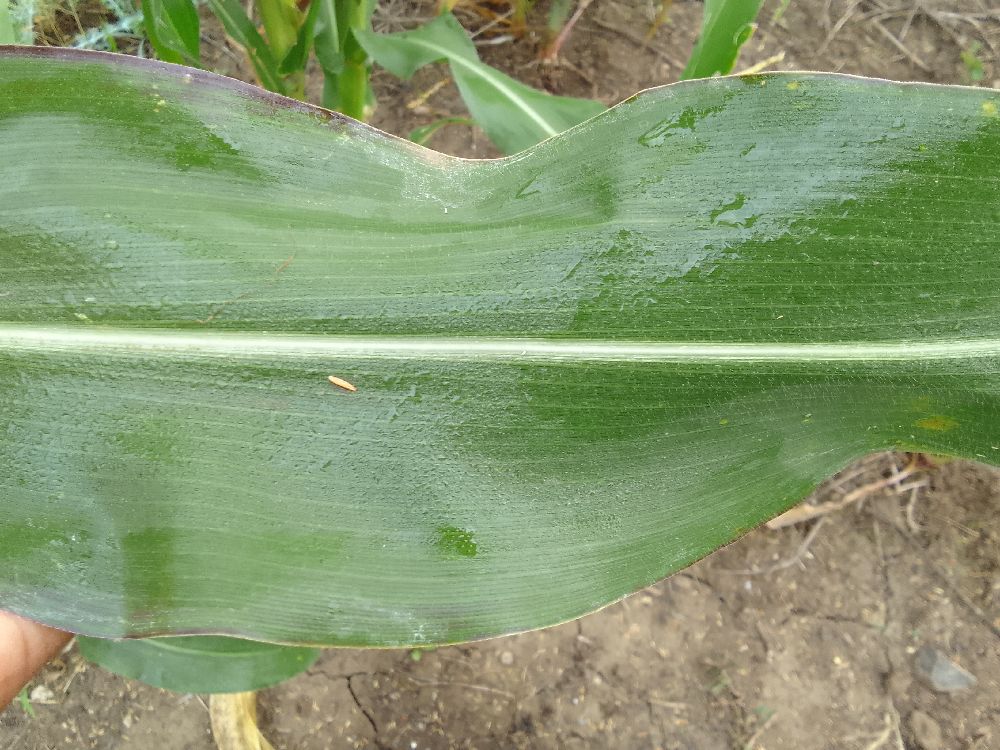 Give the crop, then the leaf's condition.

maize, healthy
